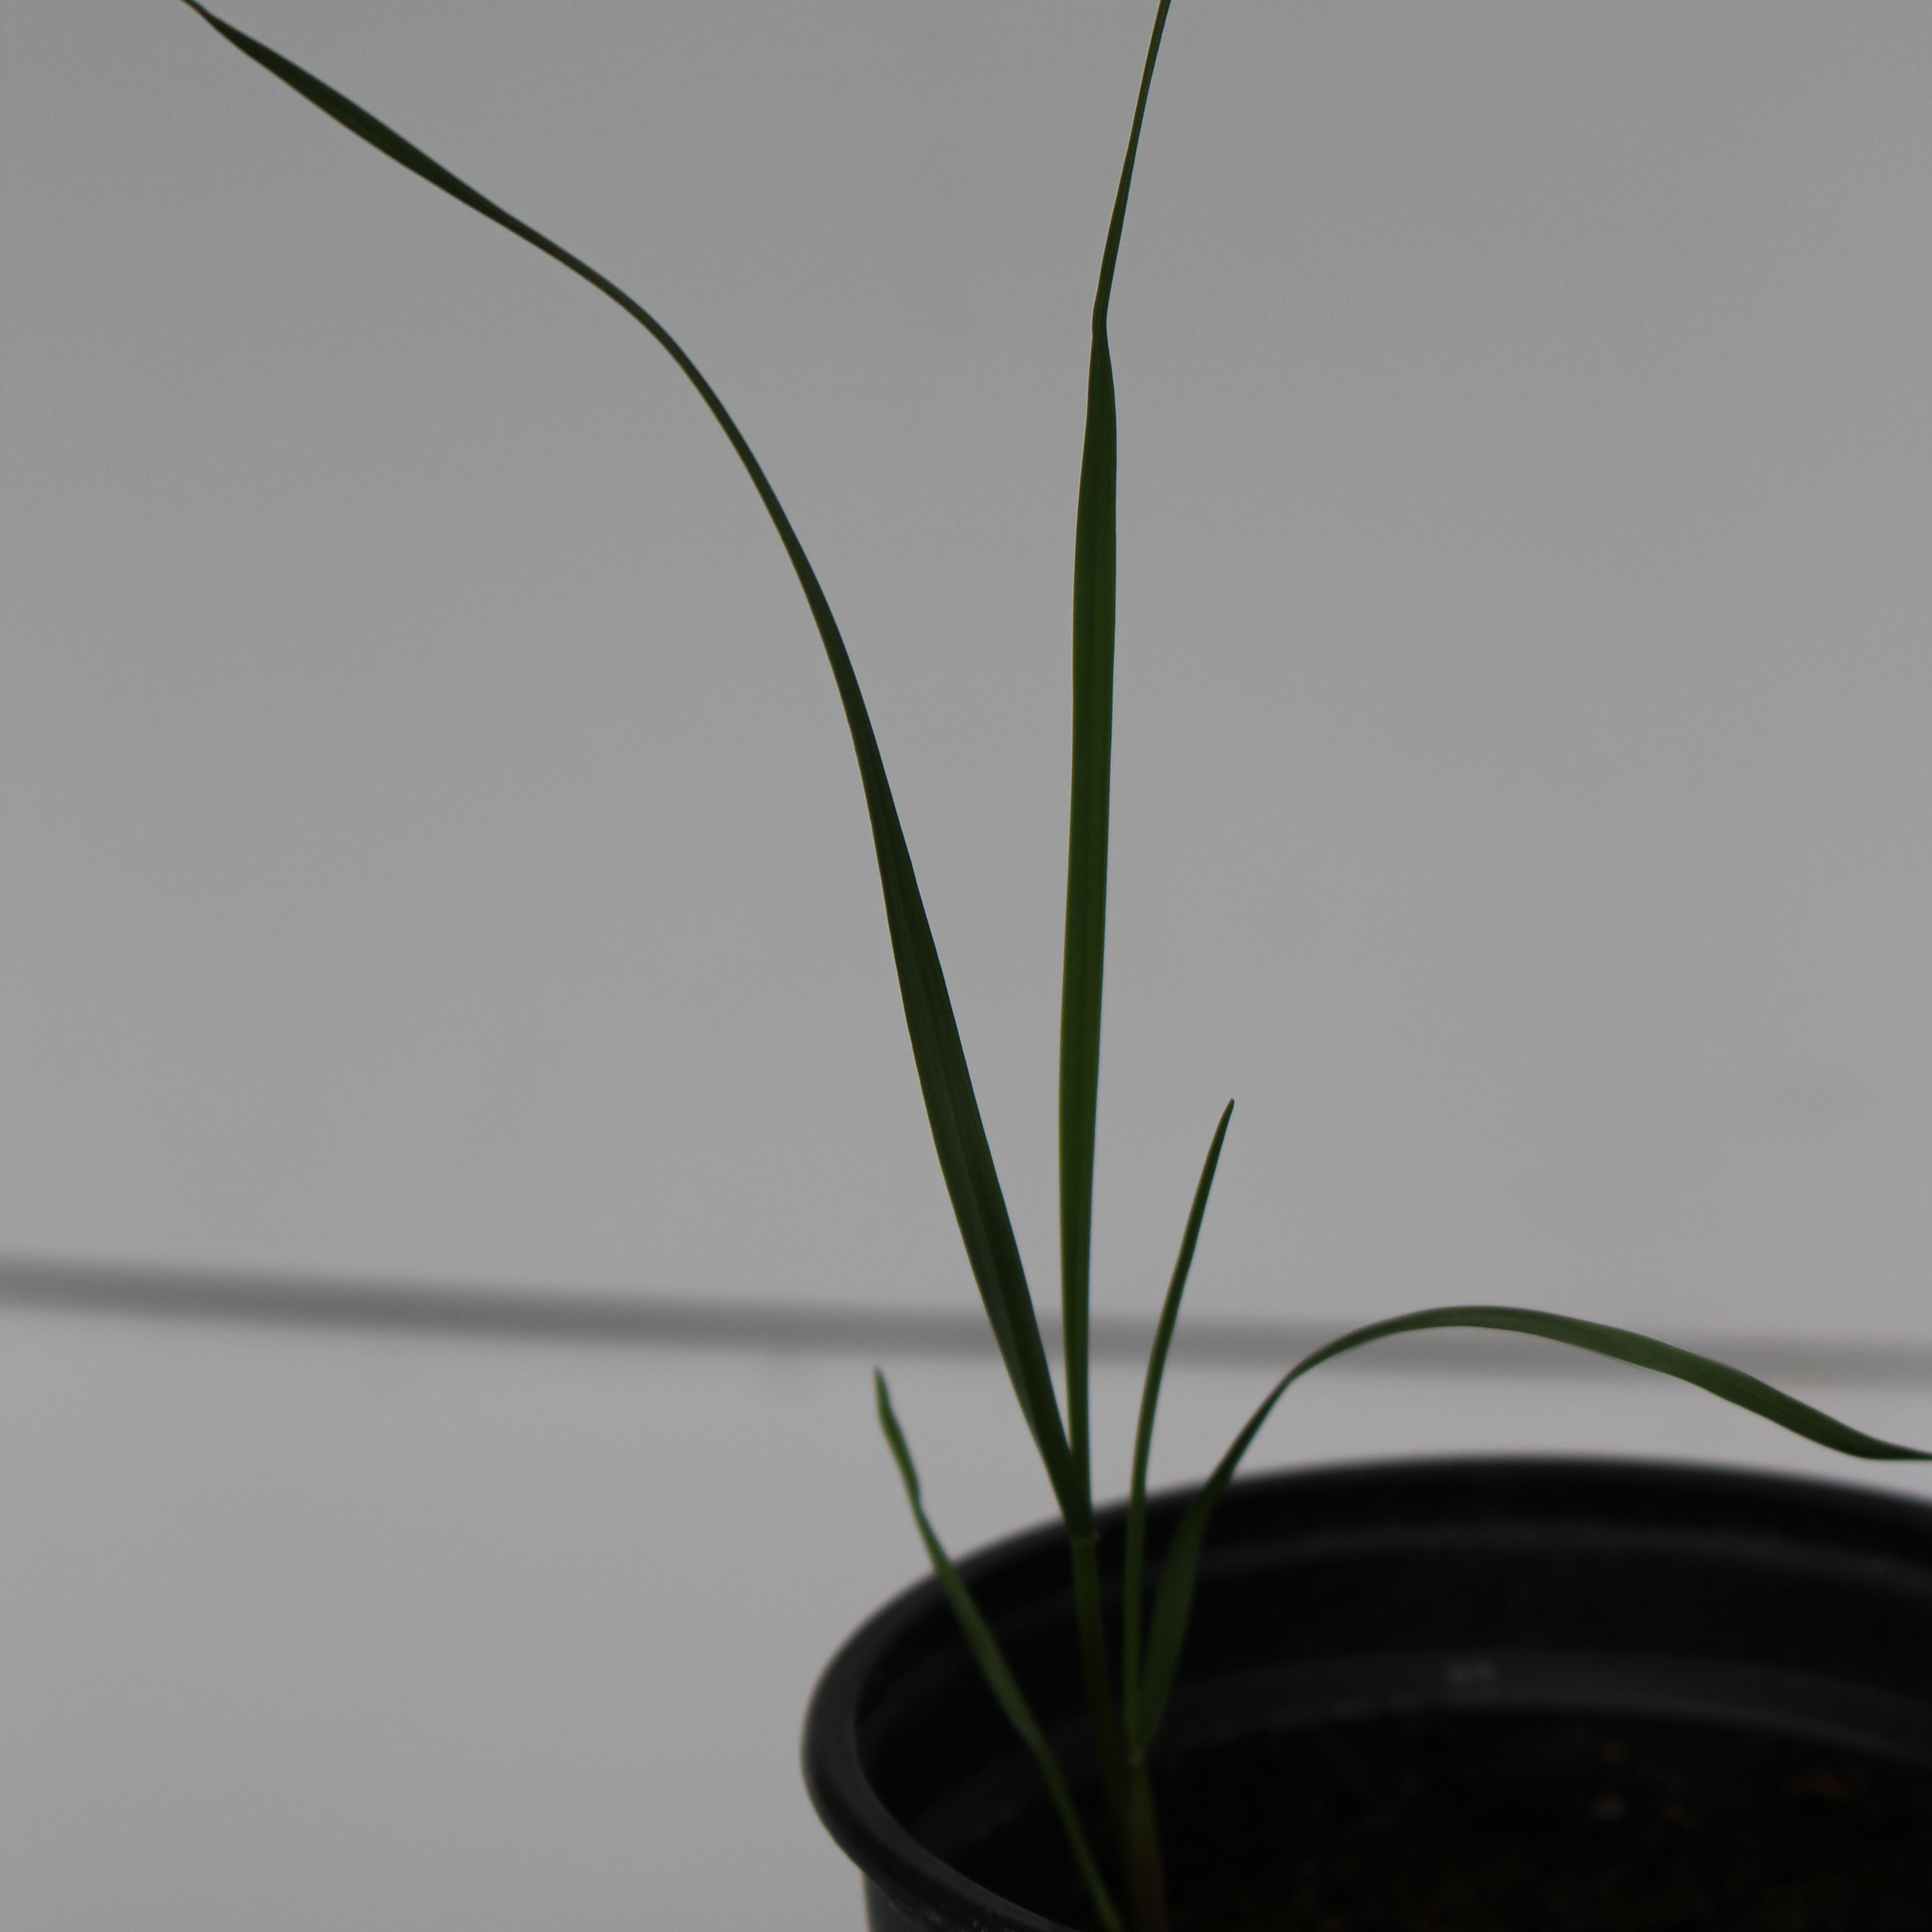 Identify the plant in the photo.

Lolium multiflorum
